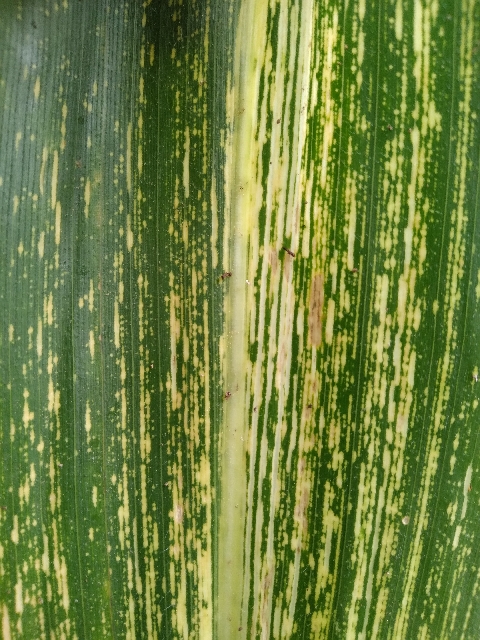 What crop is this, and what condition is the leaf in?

maize, maize streak virus
